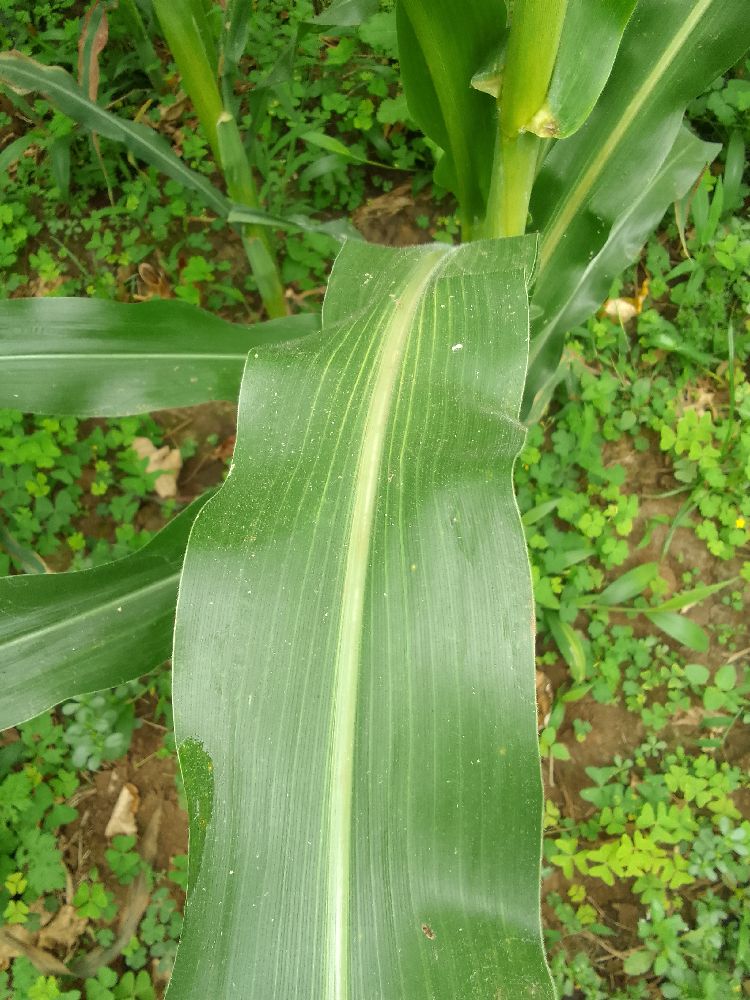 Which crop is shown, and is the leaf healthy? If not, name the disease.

maize, healthy
